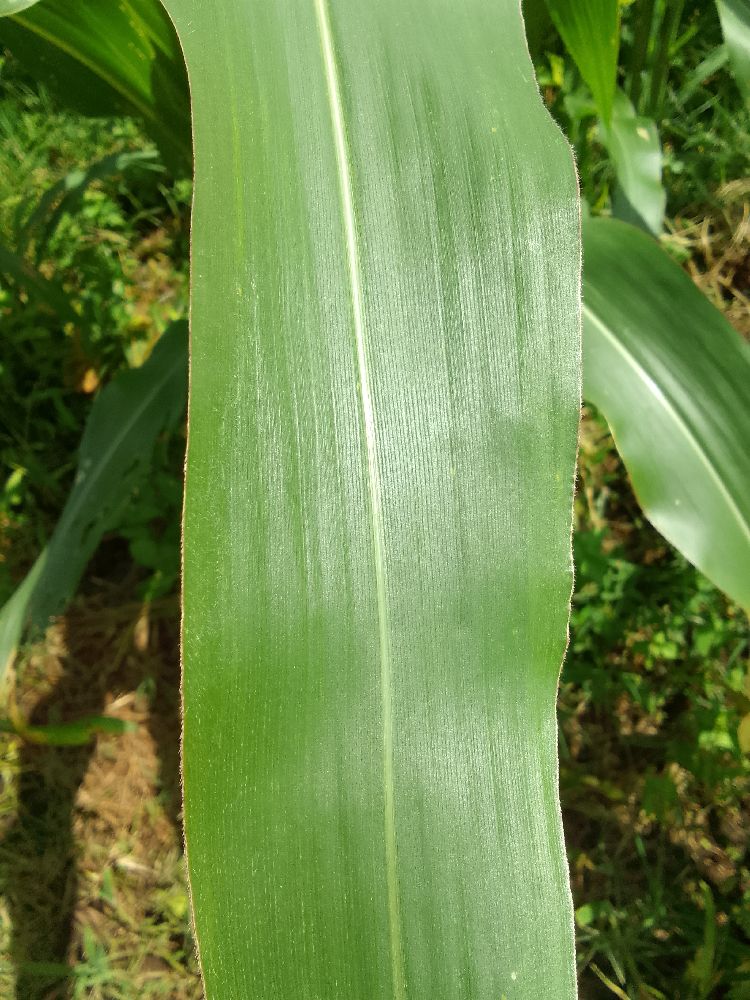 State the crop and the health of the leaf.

maize, healthy
